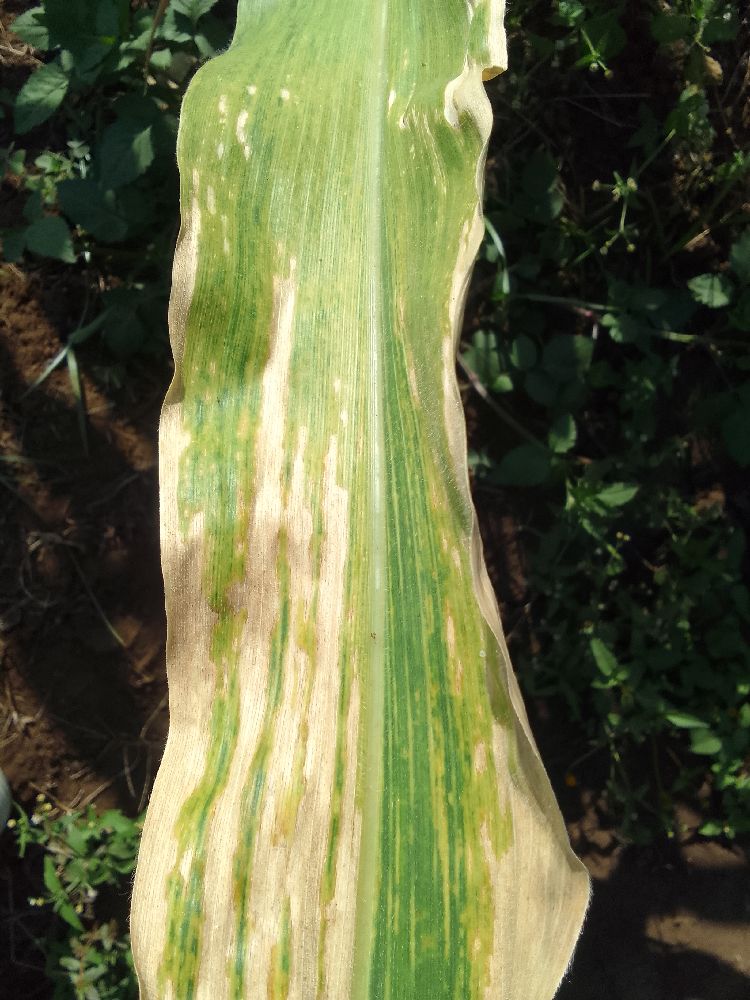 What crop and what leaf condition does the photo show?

maize, maize lethal necrosis
